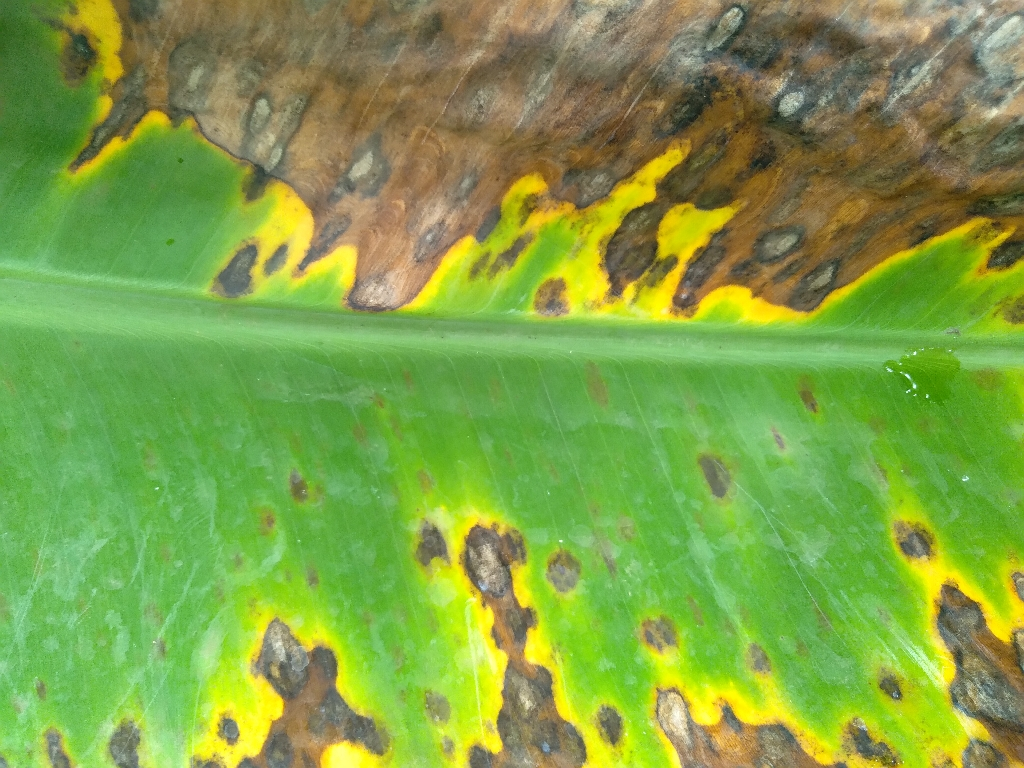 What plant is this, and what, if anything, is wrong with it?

banana, black sigatoka
